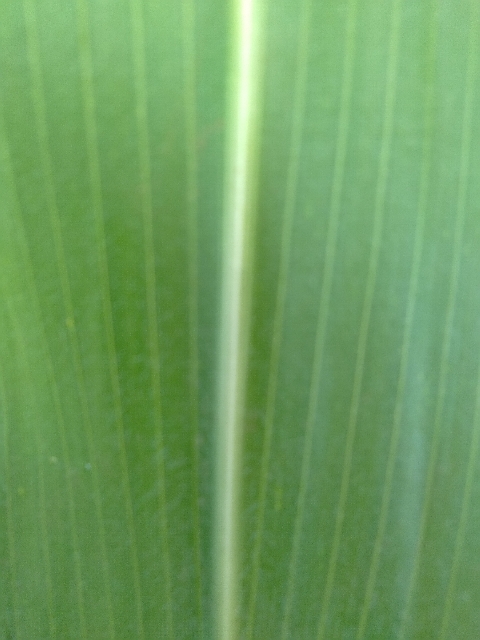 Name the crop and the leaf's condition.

maize, healthy
